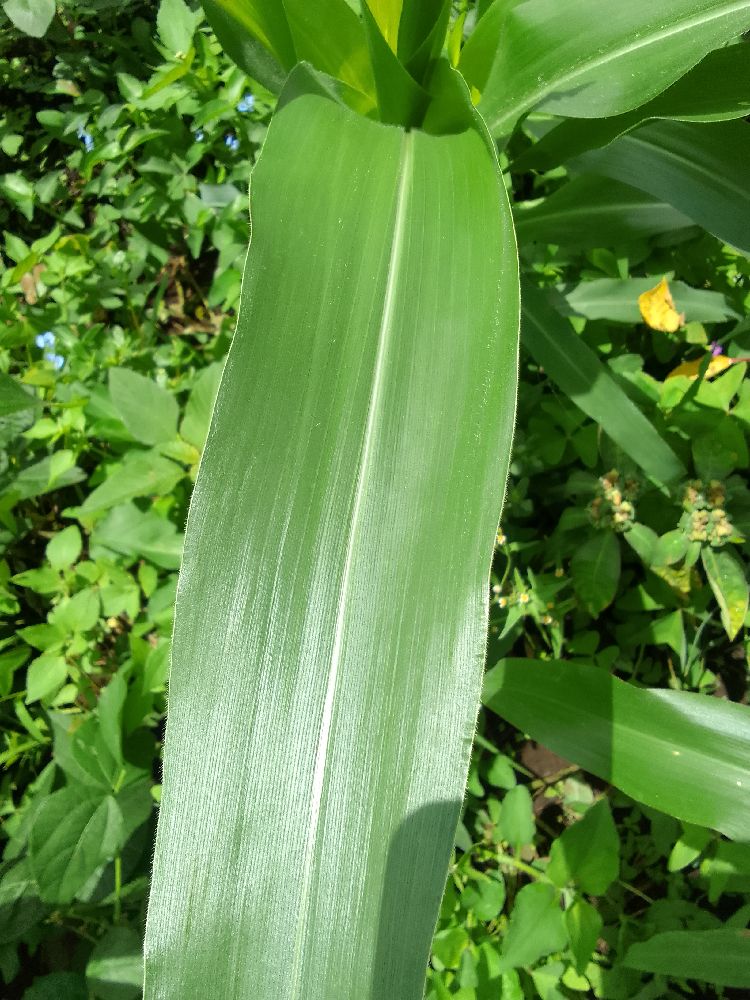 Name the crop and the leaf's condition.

maize, healthy
